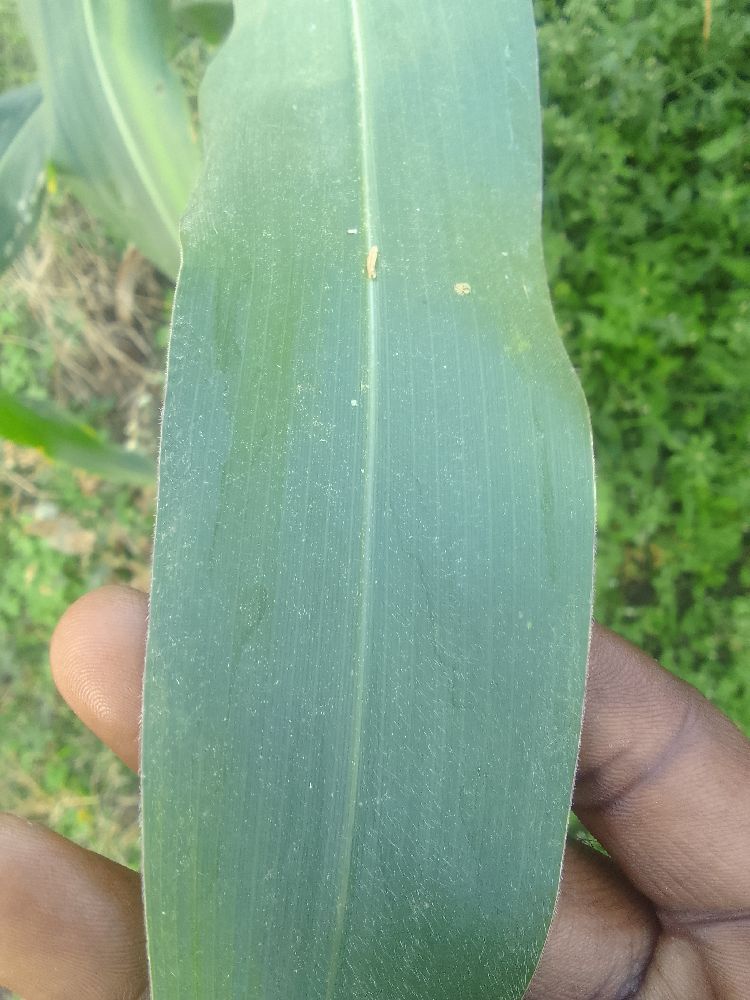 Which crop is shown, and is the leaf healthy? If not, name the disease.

maize, healthy
